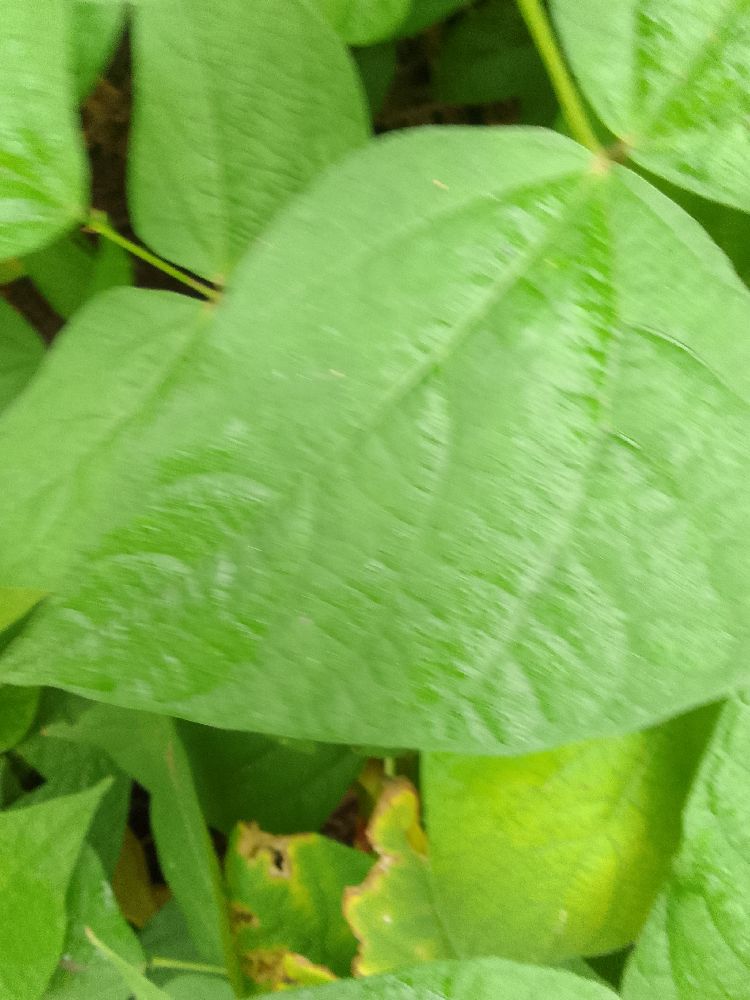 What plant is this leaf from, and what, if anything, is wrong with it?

common bean, healthy
